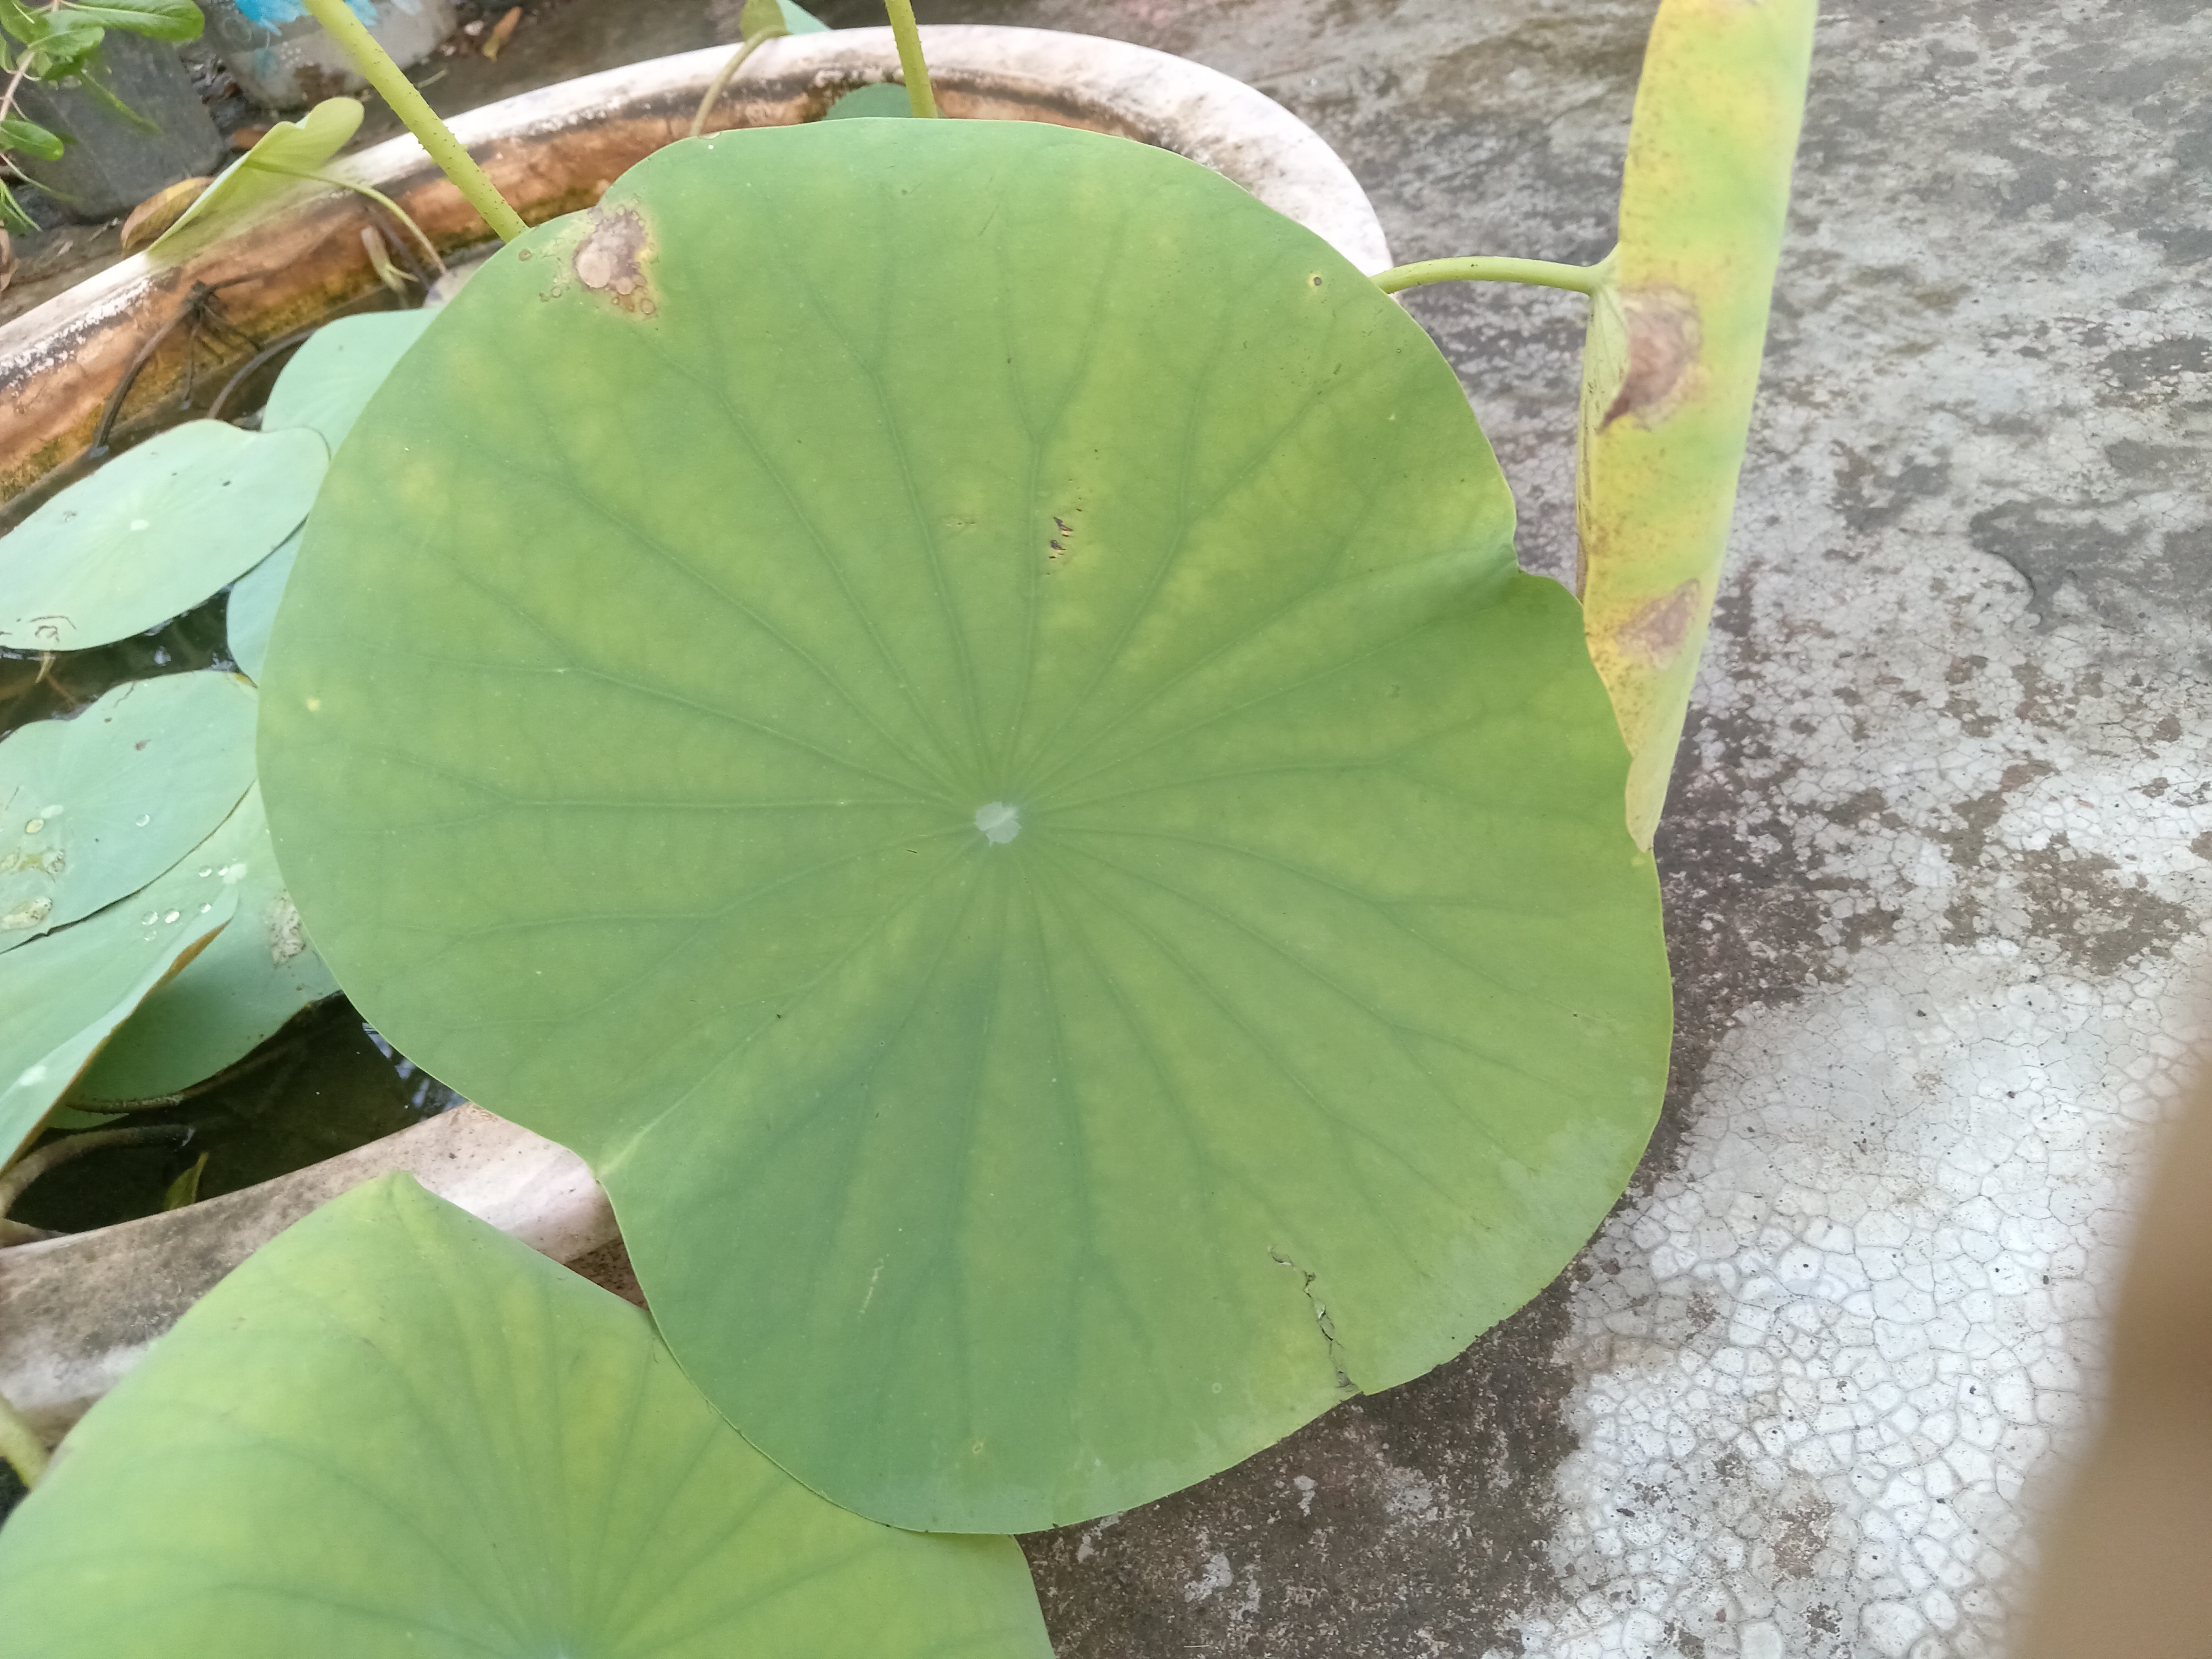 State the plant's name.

lotus
